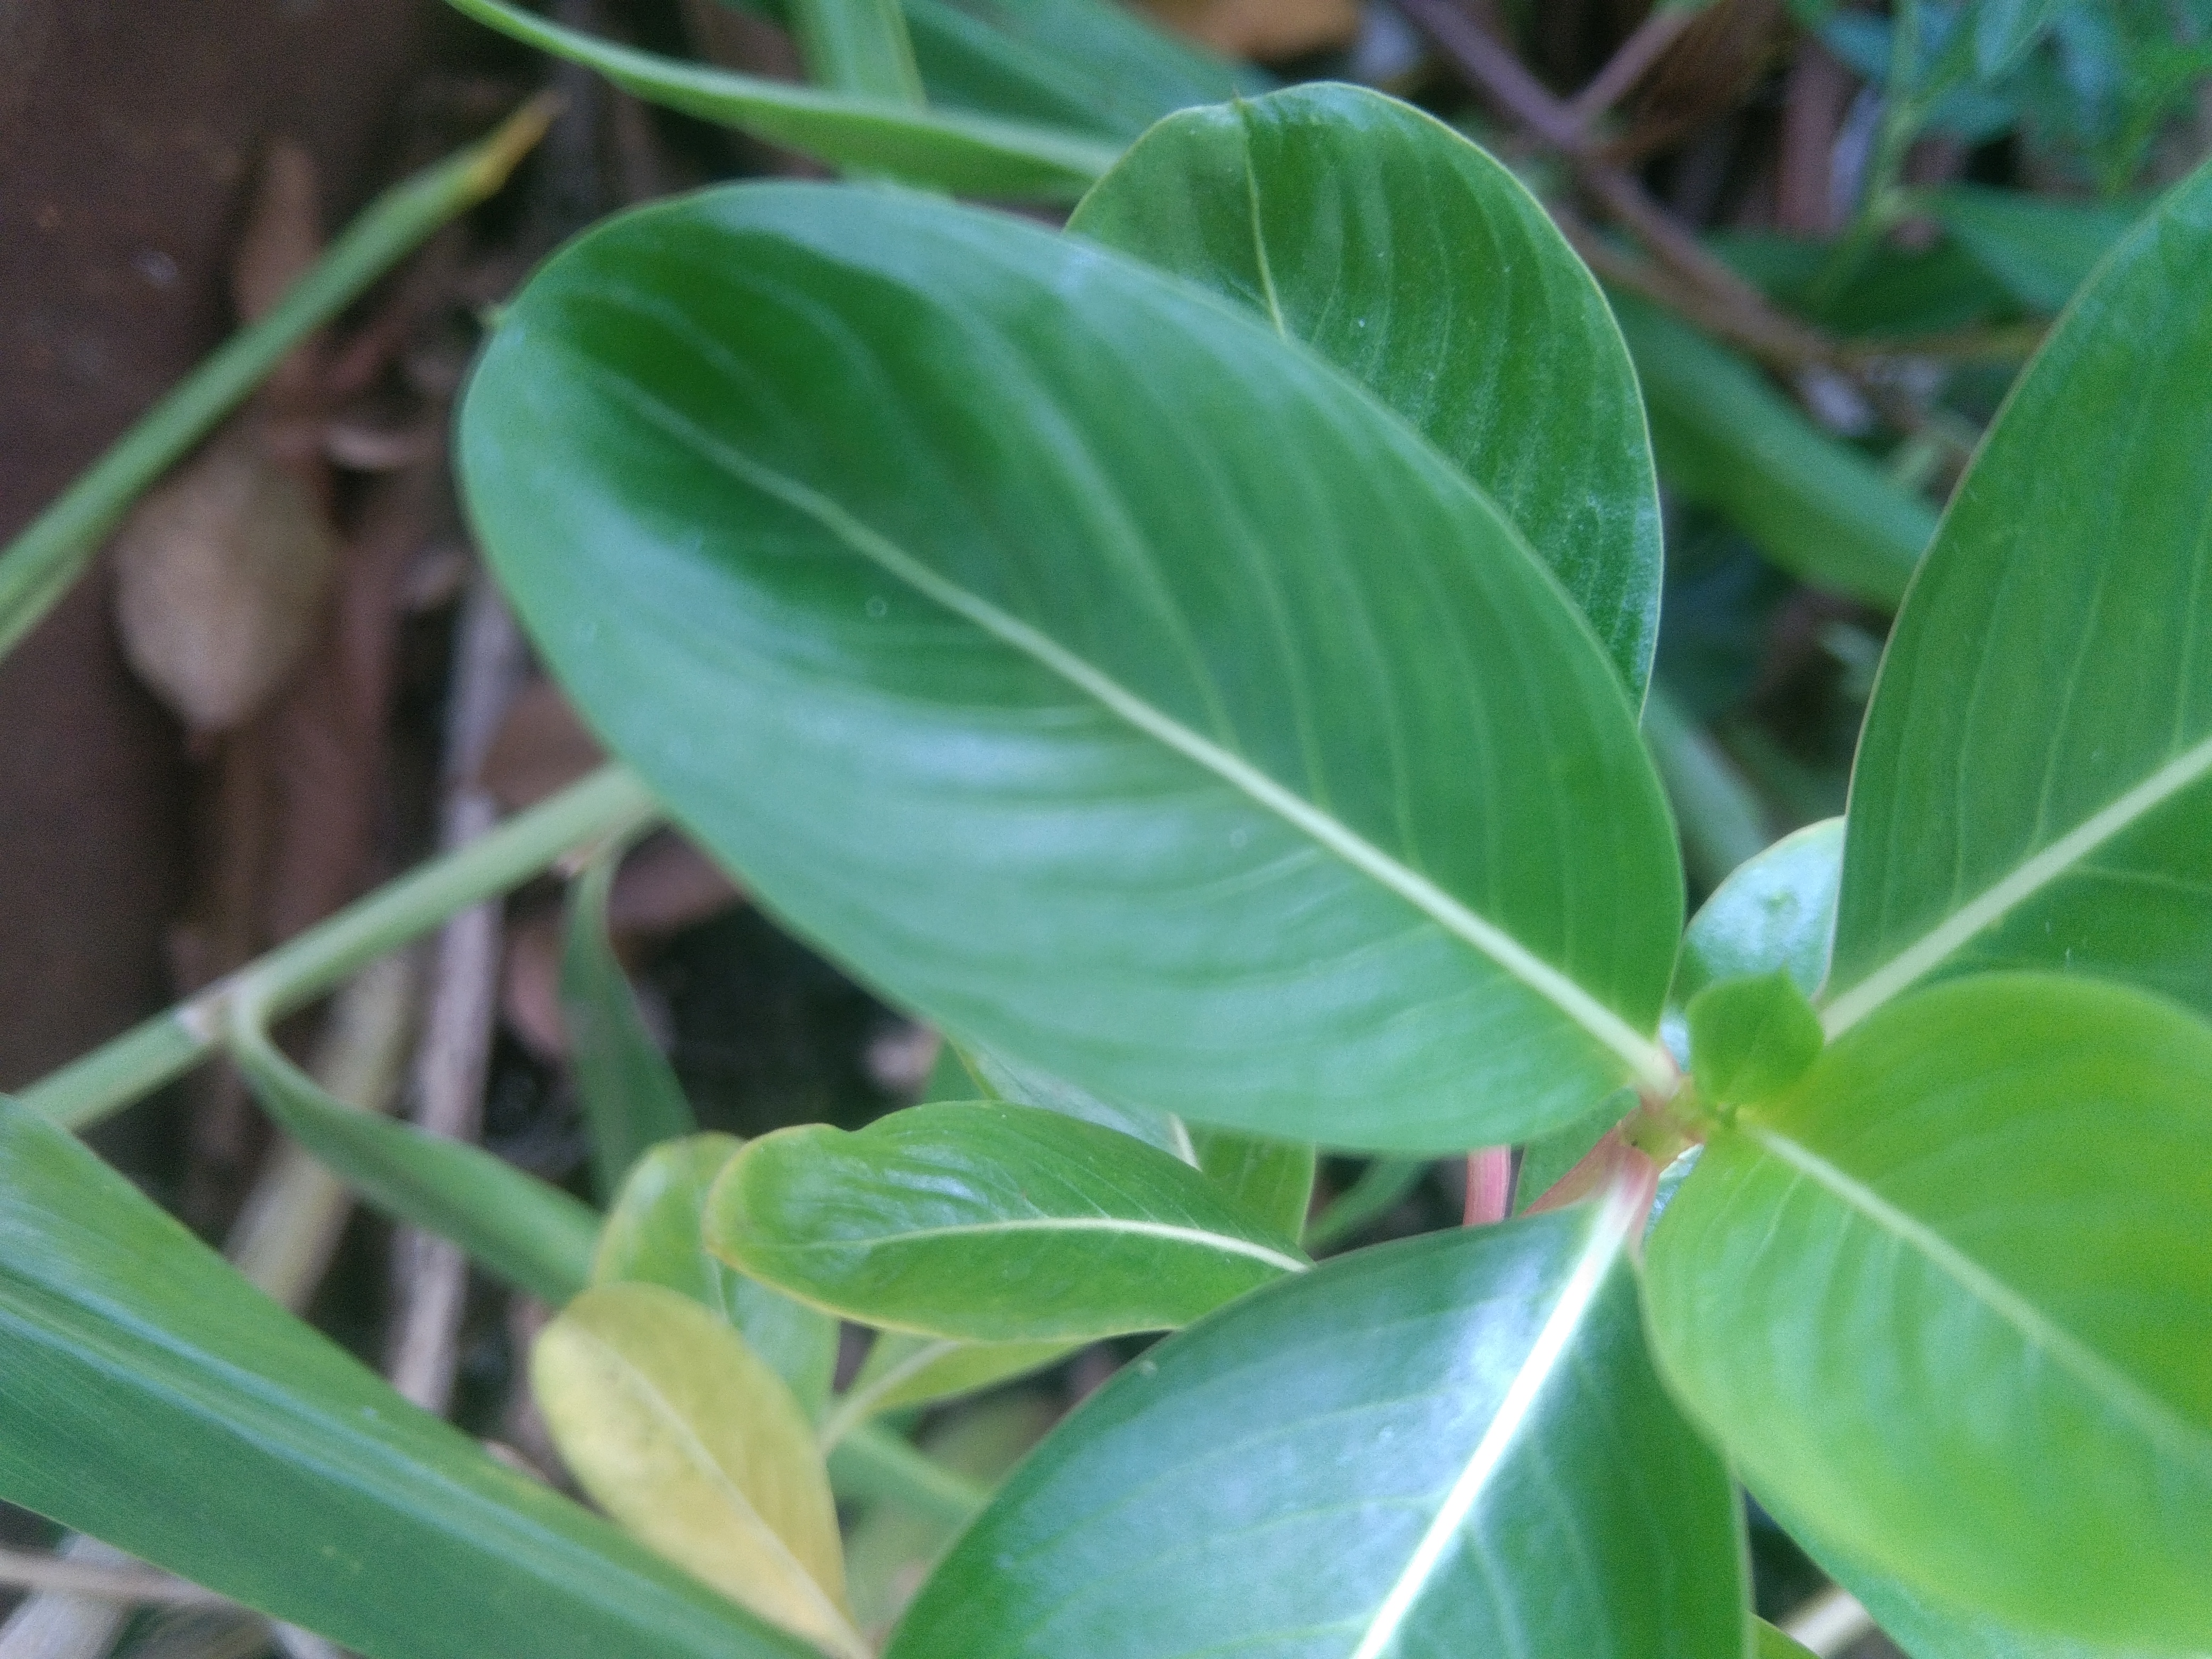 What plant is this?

rose periwinkle
